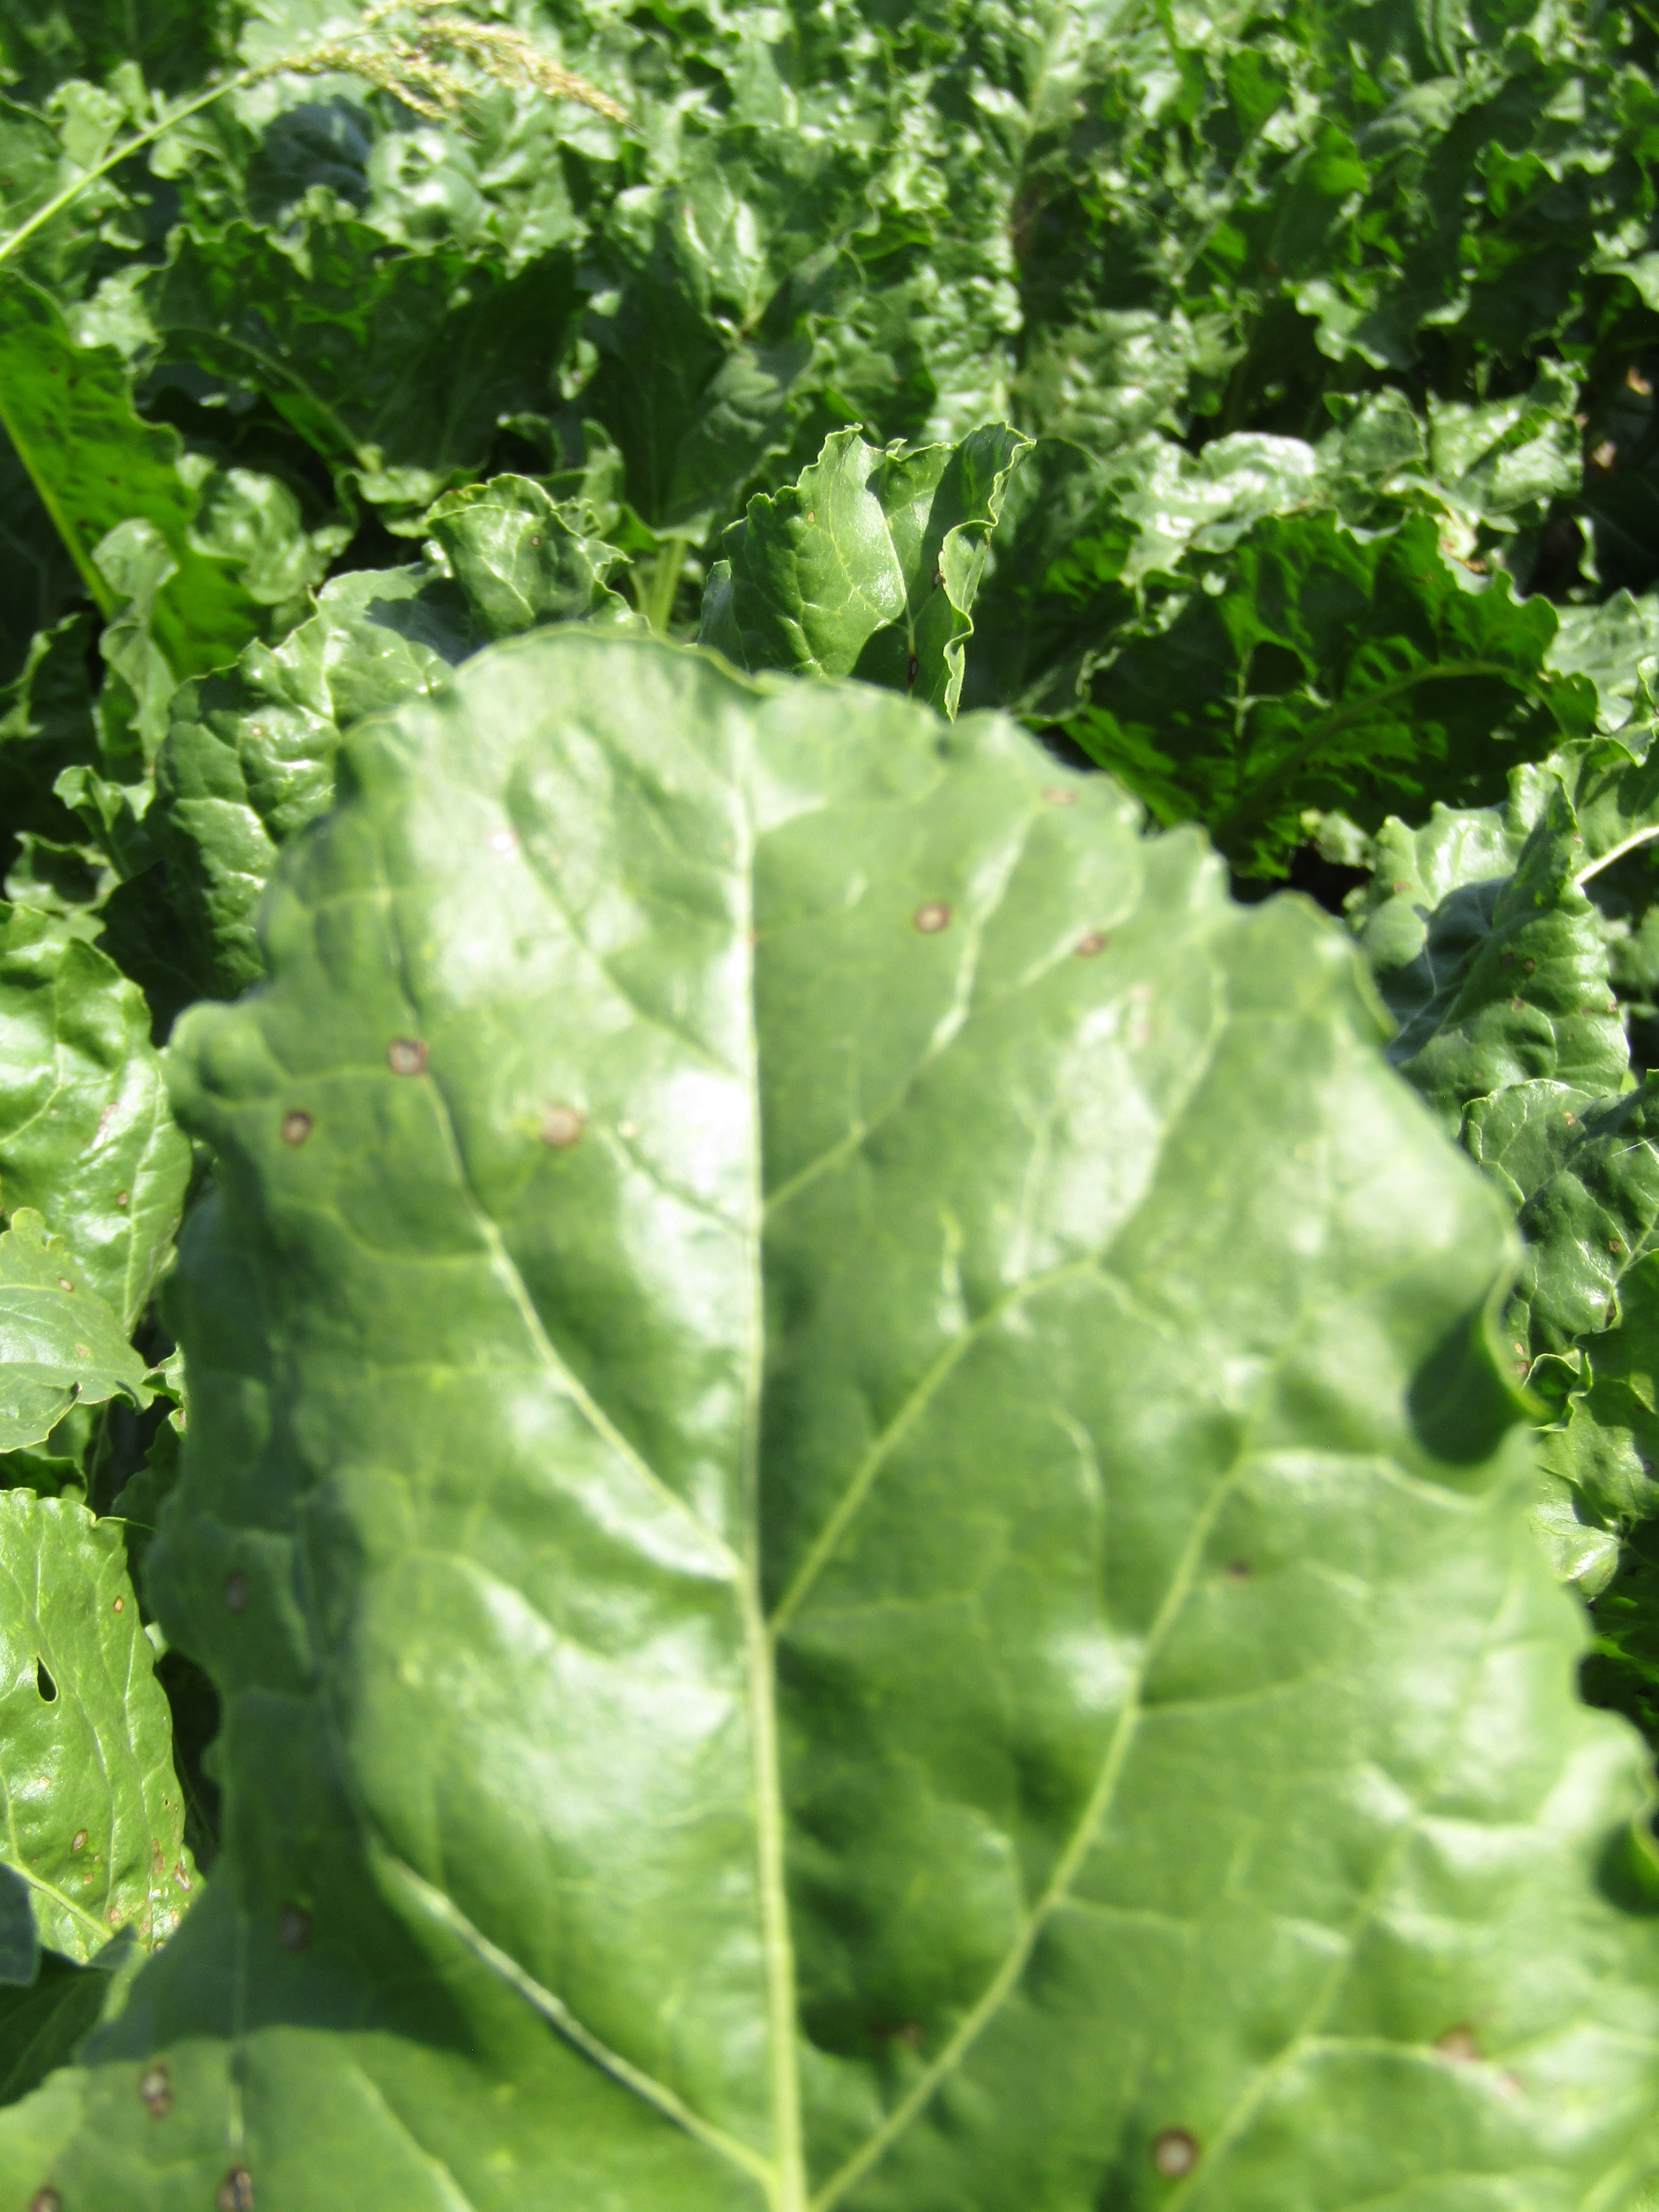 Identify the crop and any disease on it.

beet, cercospora
